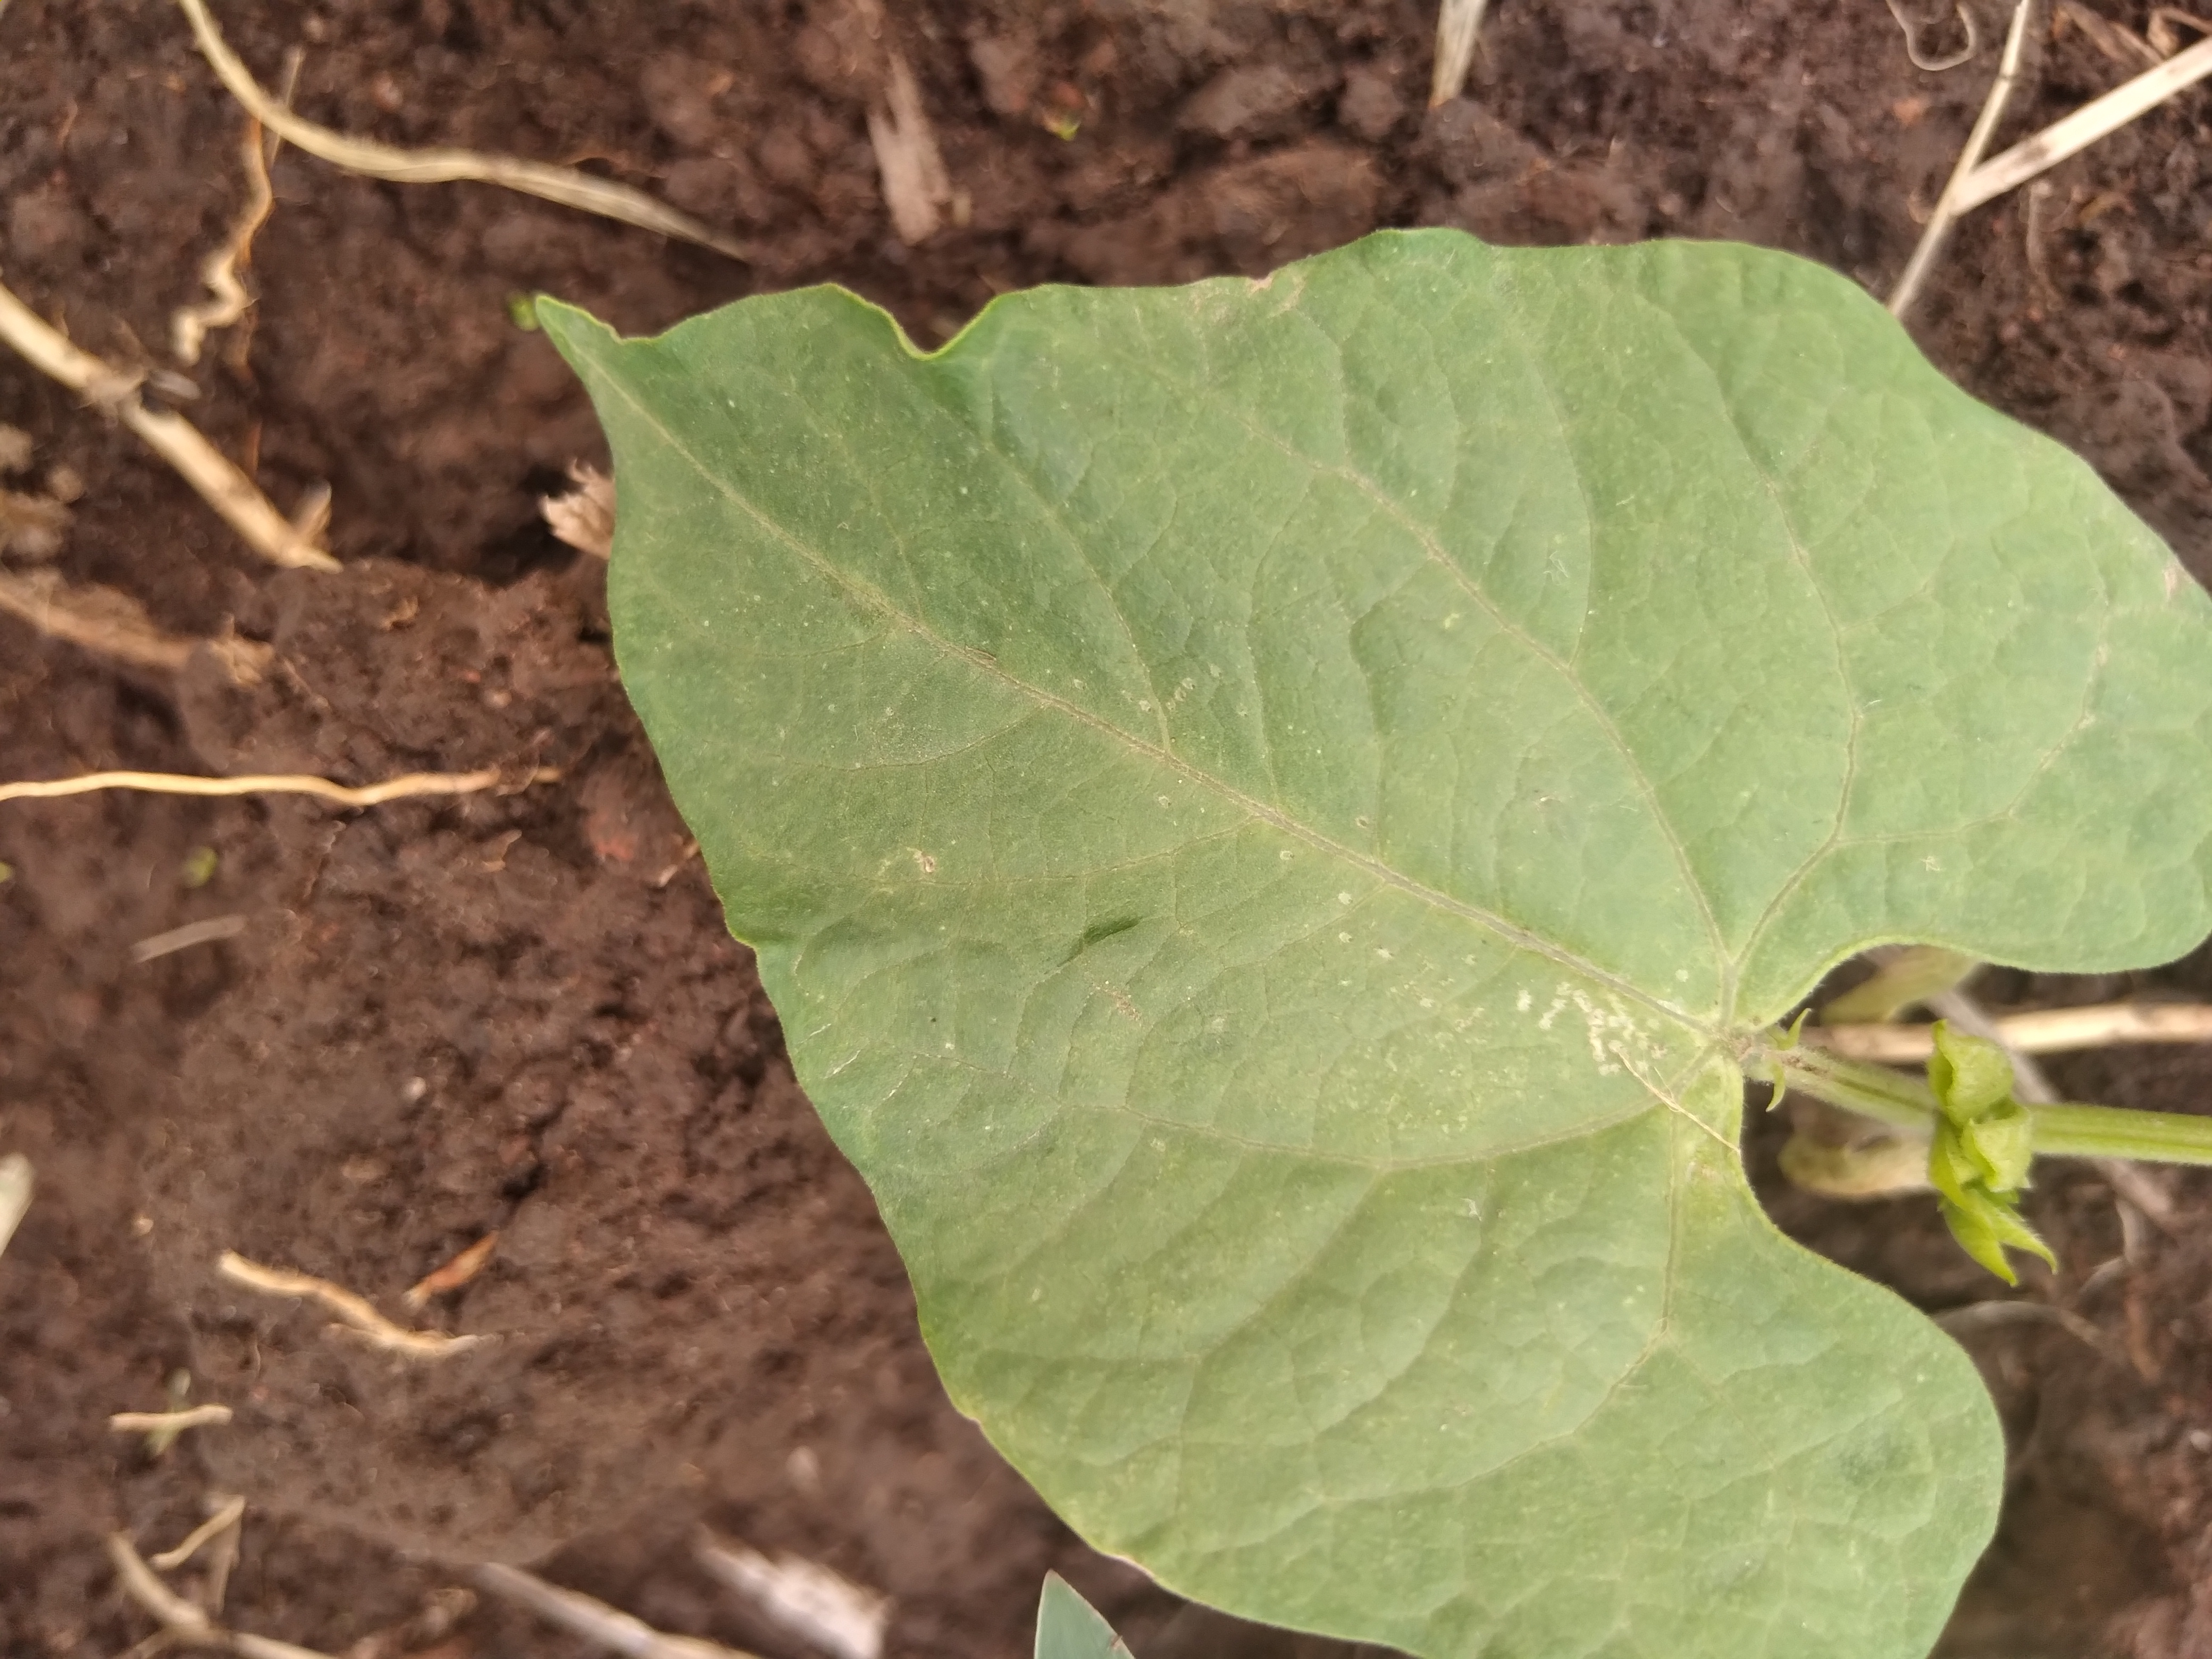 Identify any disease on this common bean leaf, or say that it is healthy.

healthy
